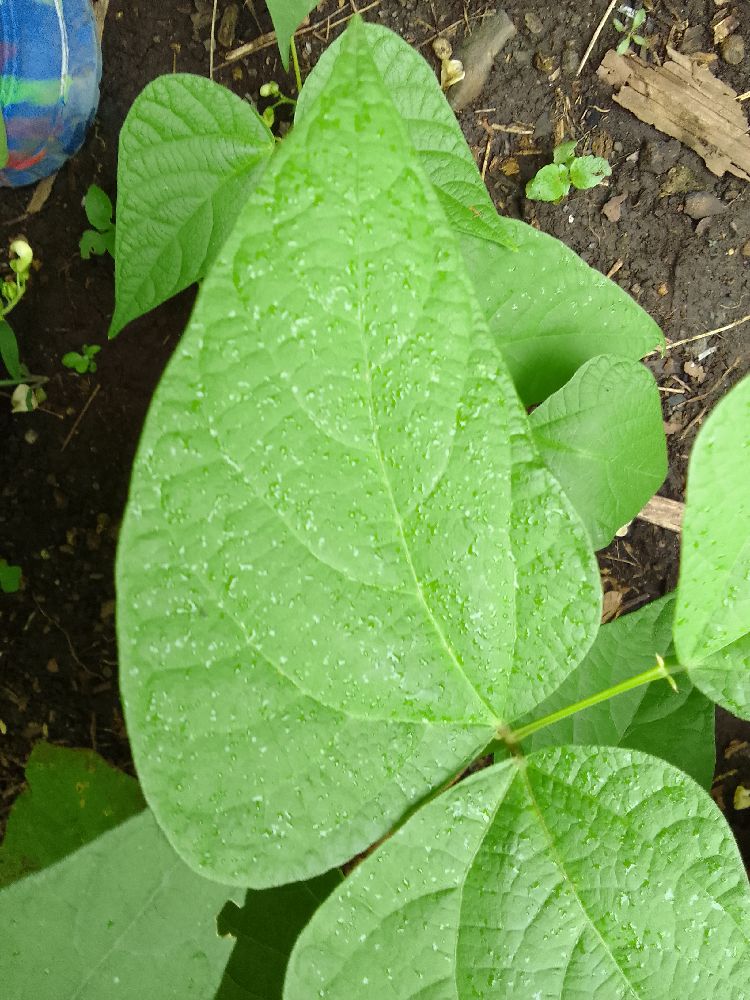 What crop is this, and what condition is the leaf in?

common bean, healthy
